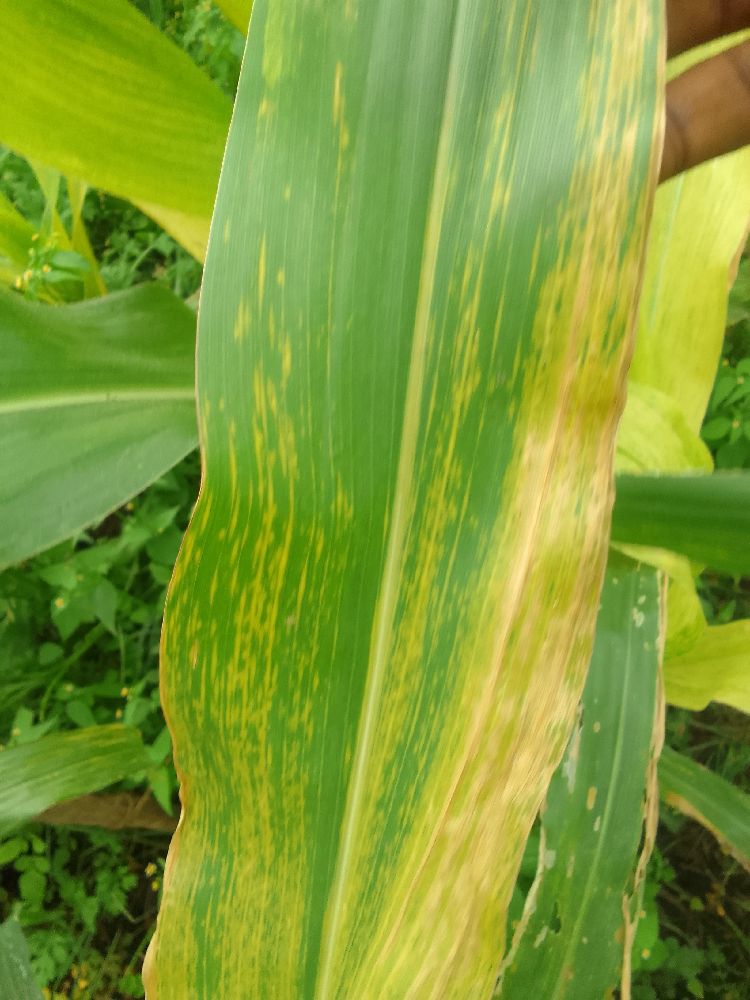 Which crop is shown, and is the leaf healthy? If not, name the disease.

maize, maize lethal necrosis
